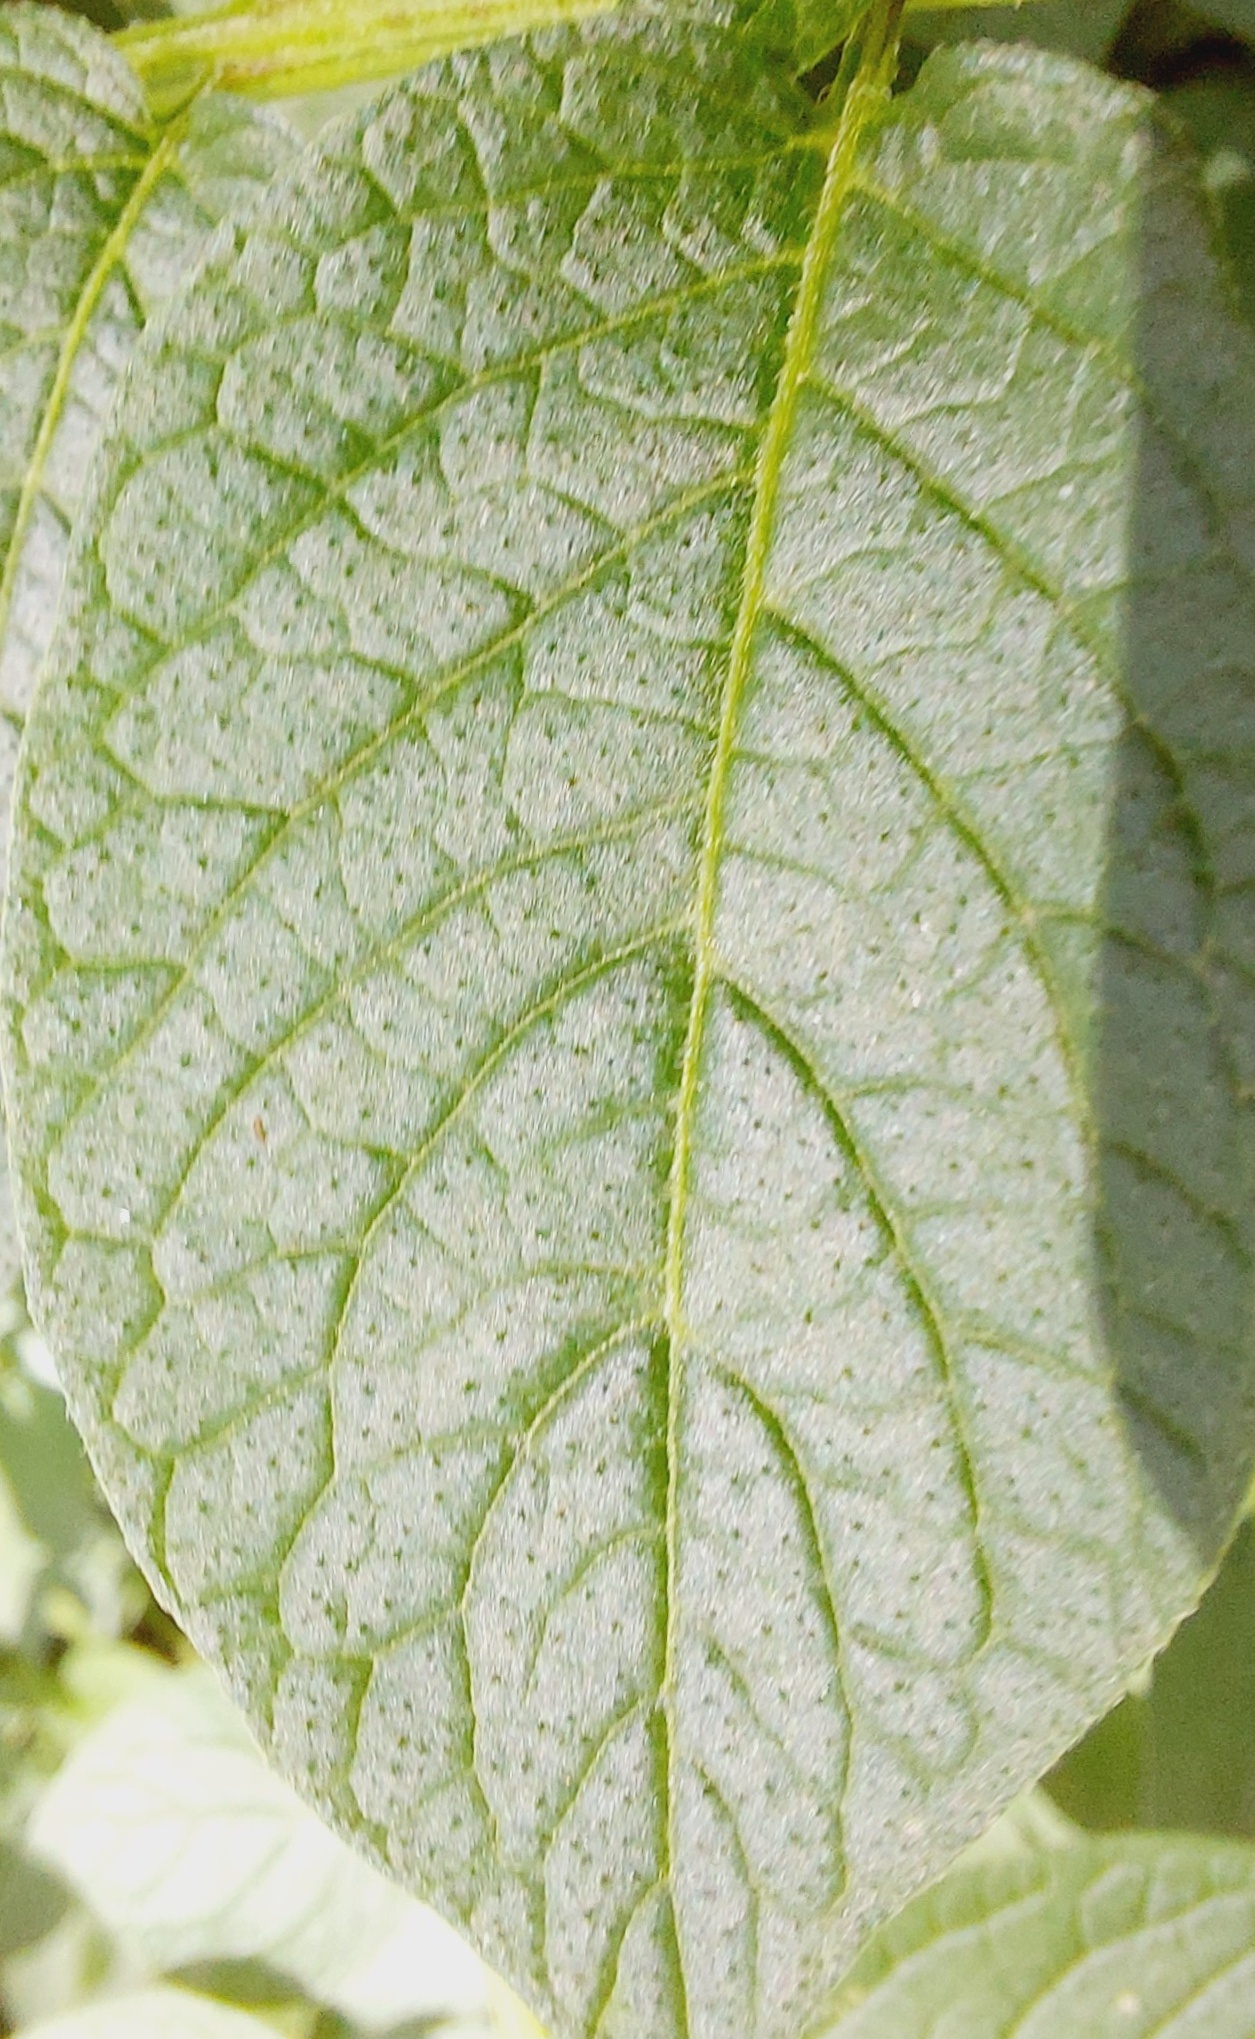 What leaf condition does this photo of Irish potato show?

healthy
